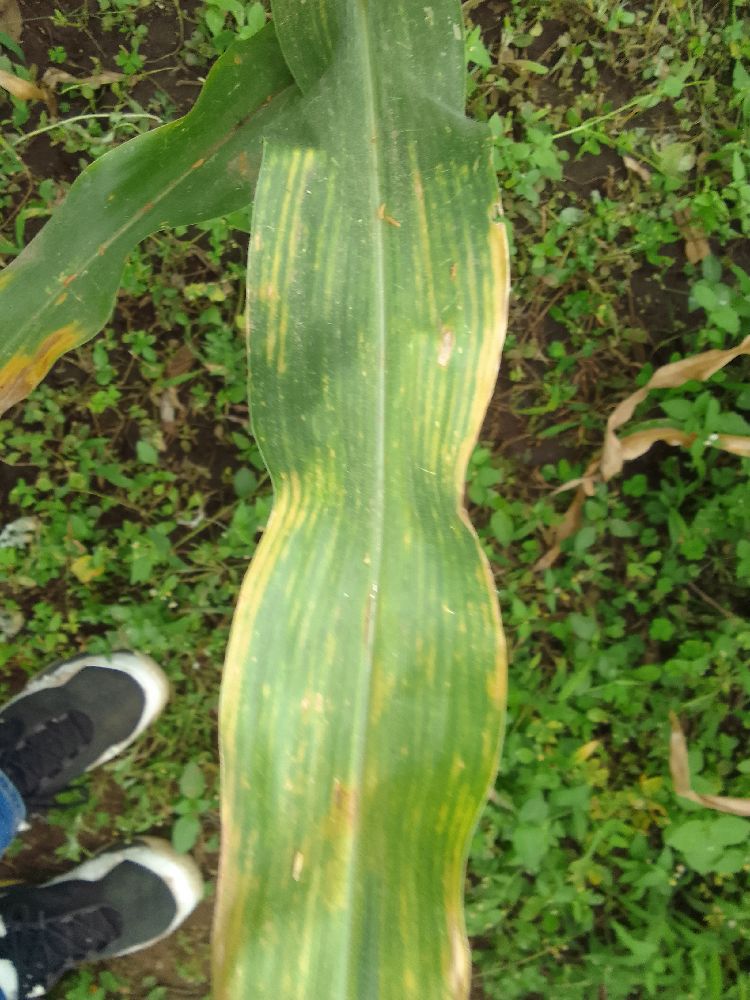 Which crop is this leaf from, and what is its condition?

maize, maize lethal necrosis
